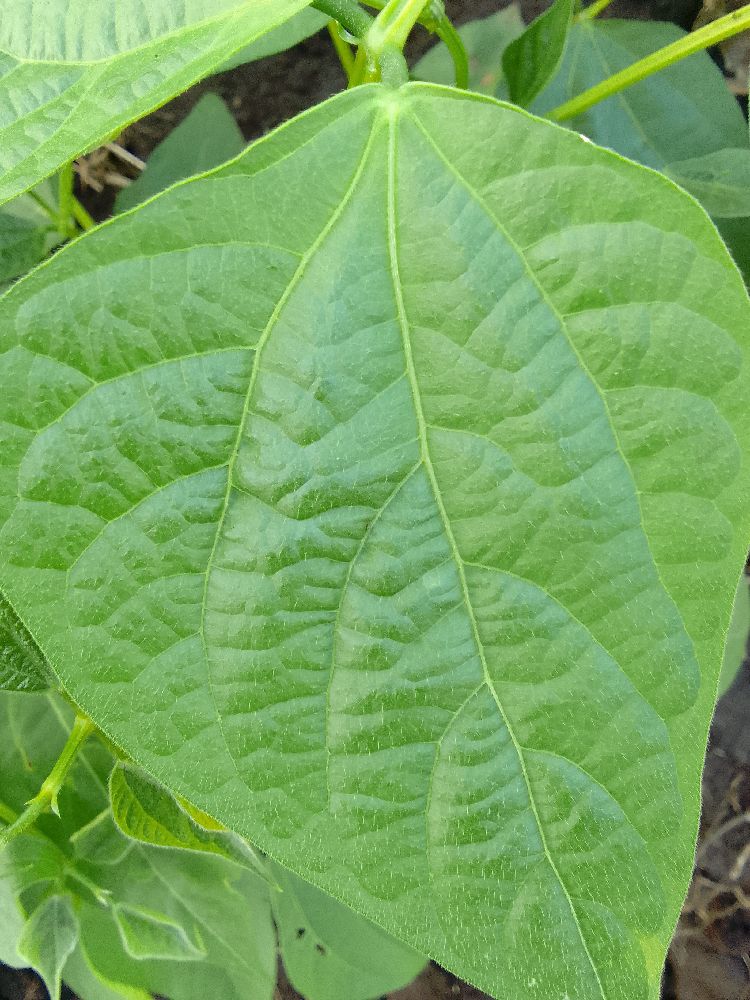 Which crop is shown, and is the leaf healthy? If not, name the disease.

common bean, healthy
